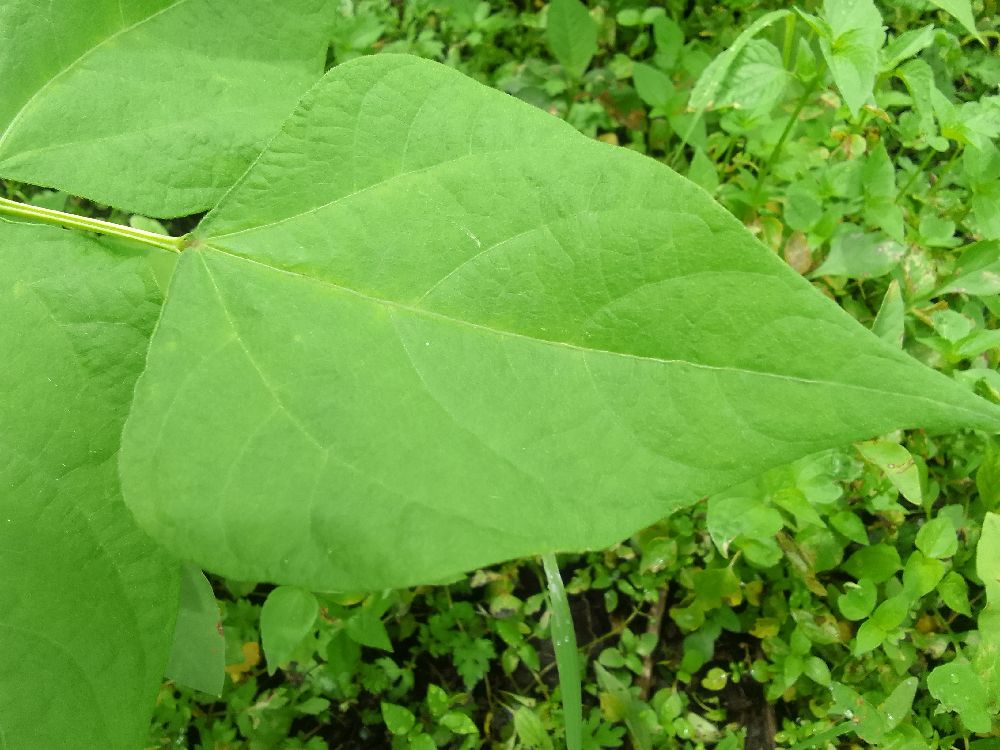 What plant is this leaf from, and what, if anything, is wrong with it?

common bean, healthy
